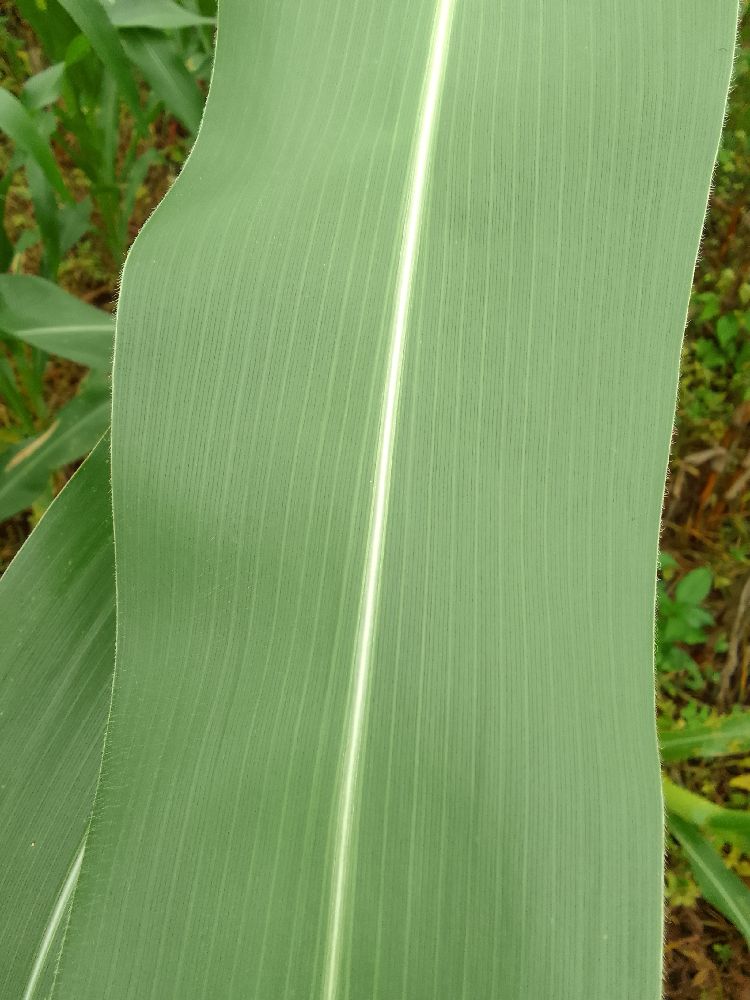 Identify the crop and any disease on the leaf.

maize, healthy
